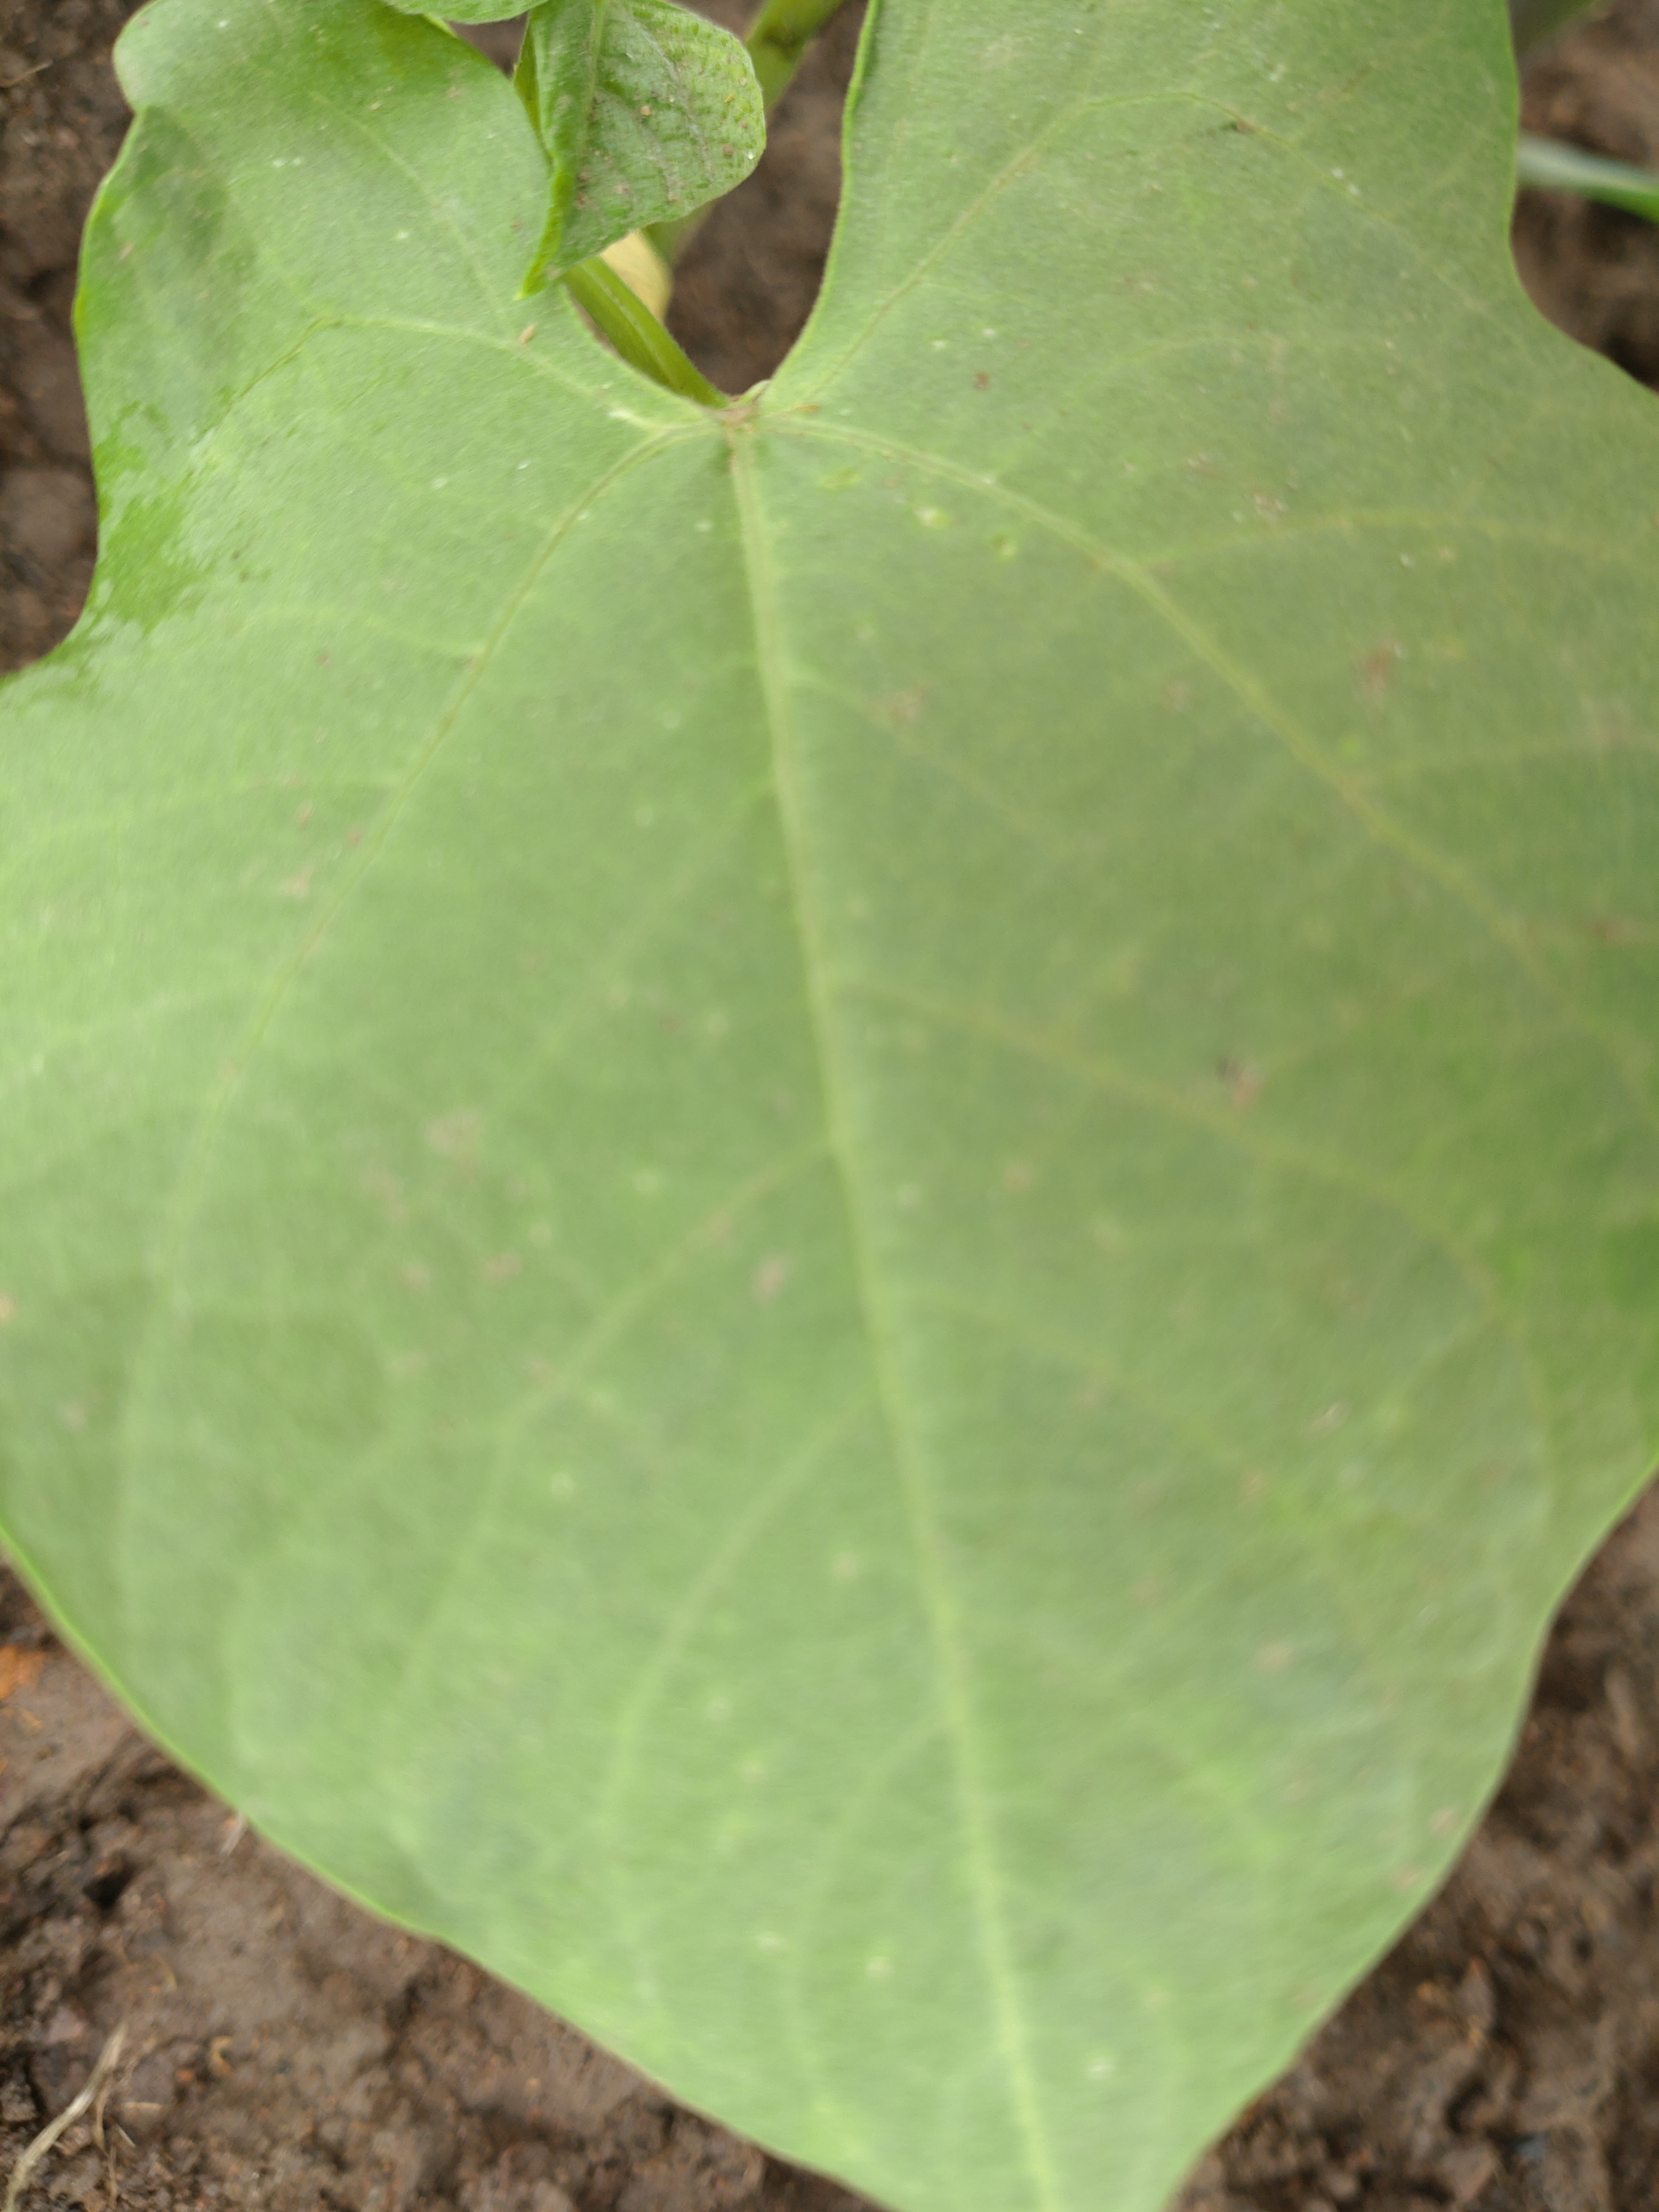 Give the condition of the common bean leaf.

healthy
